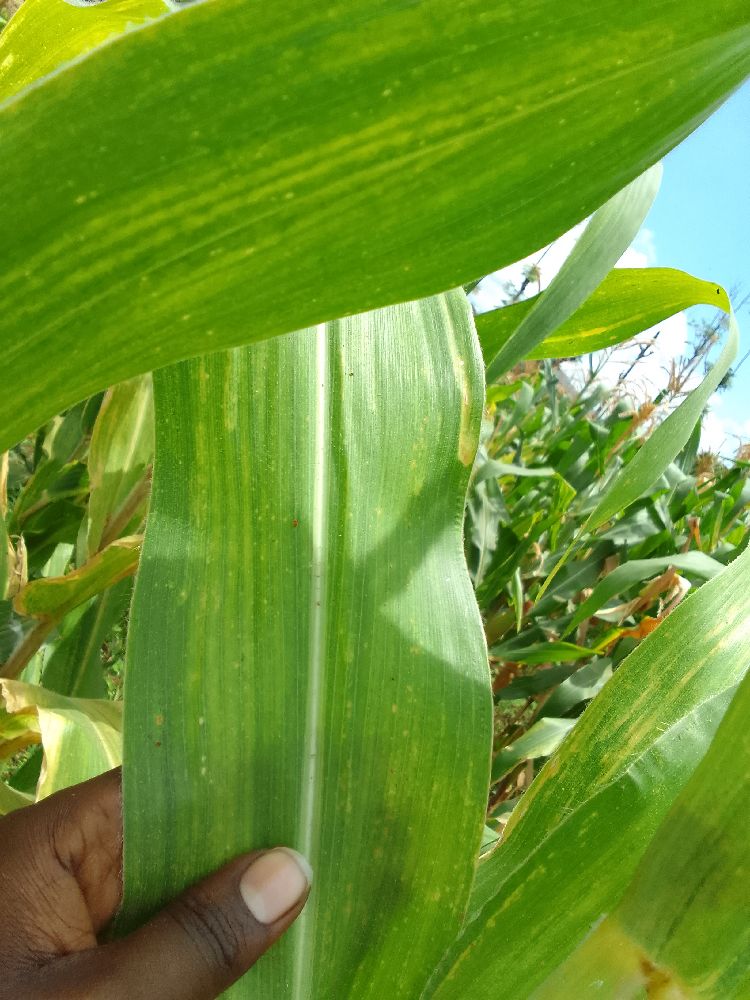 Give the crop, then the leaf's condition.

maize, maize lethal necrosis
